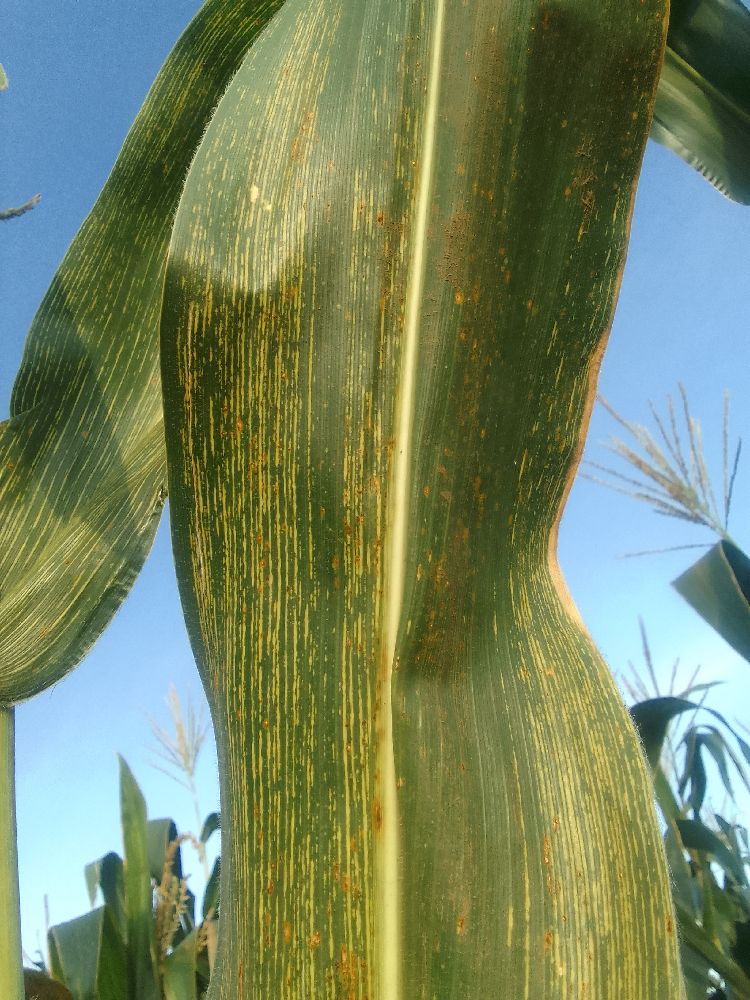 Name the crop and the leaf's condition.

maize, maize streak virus
